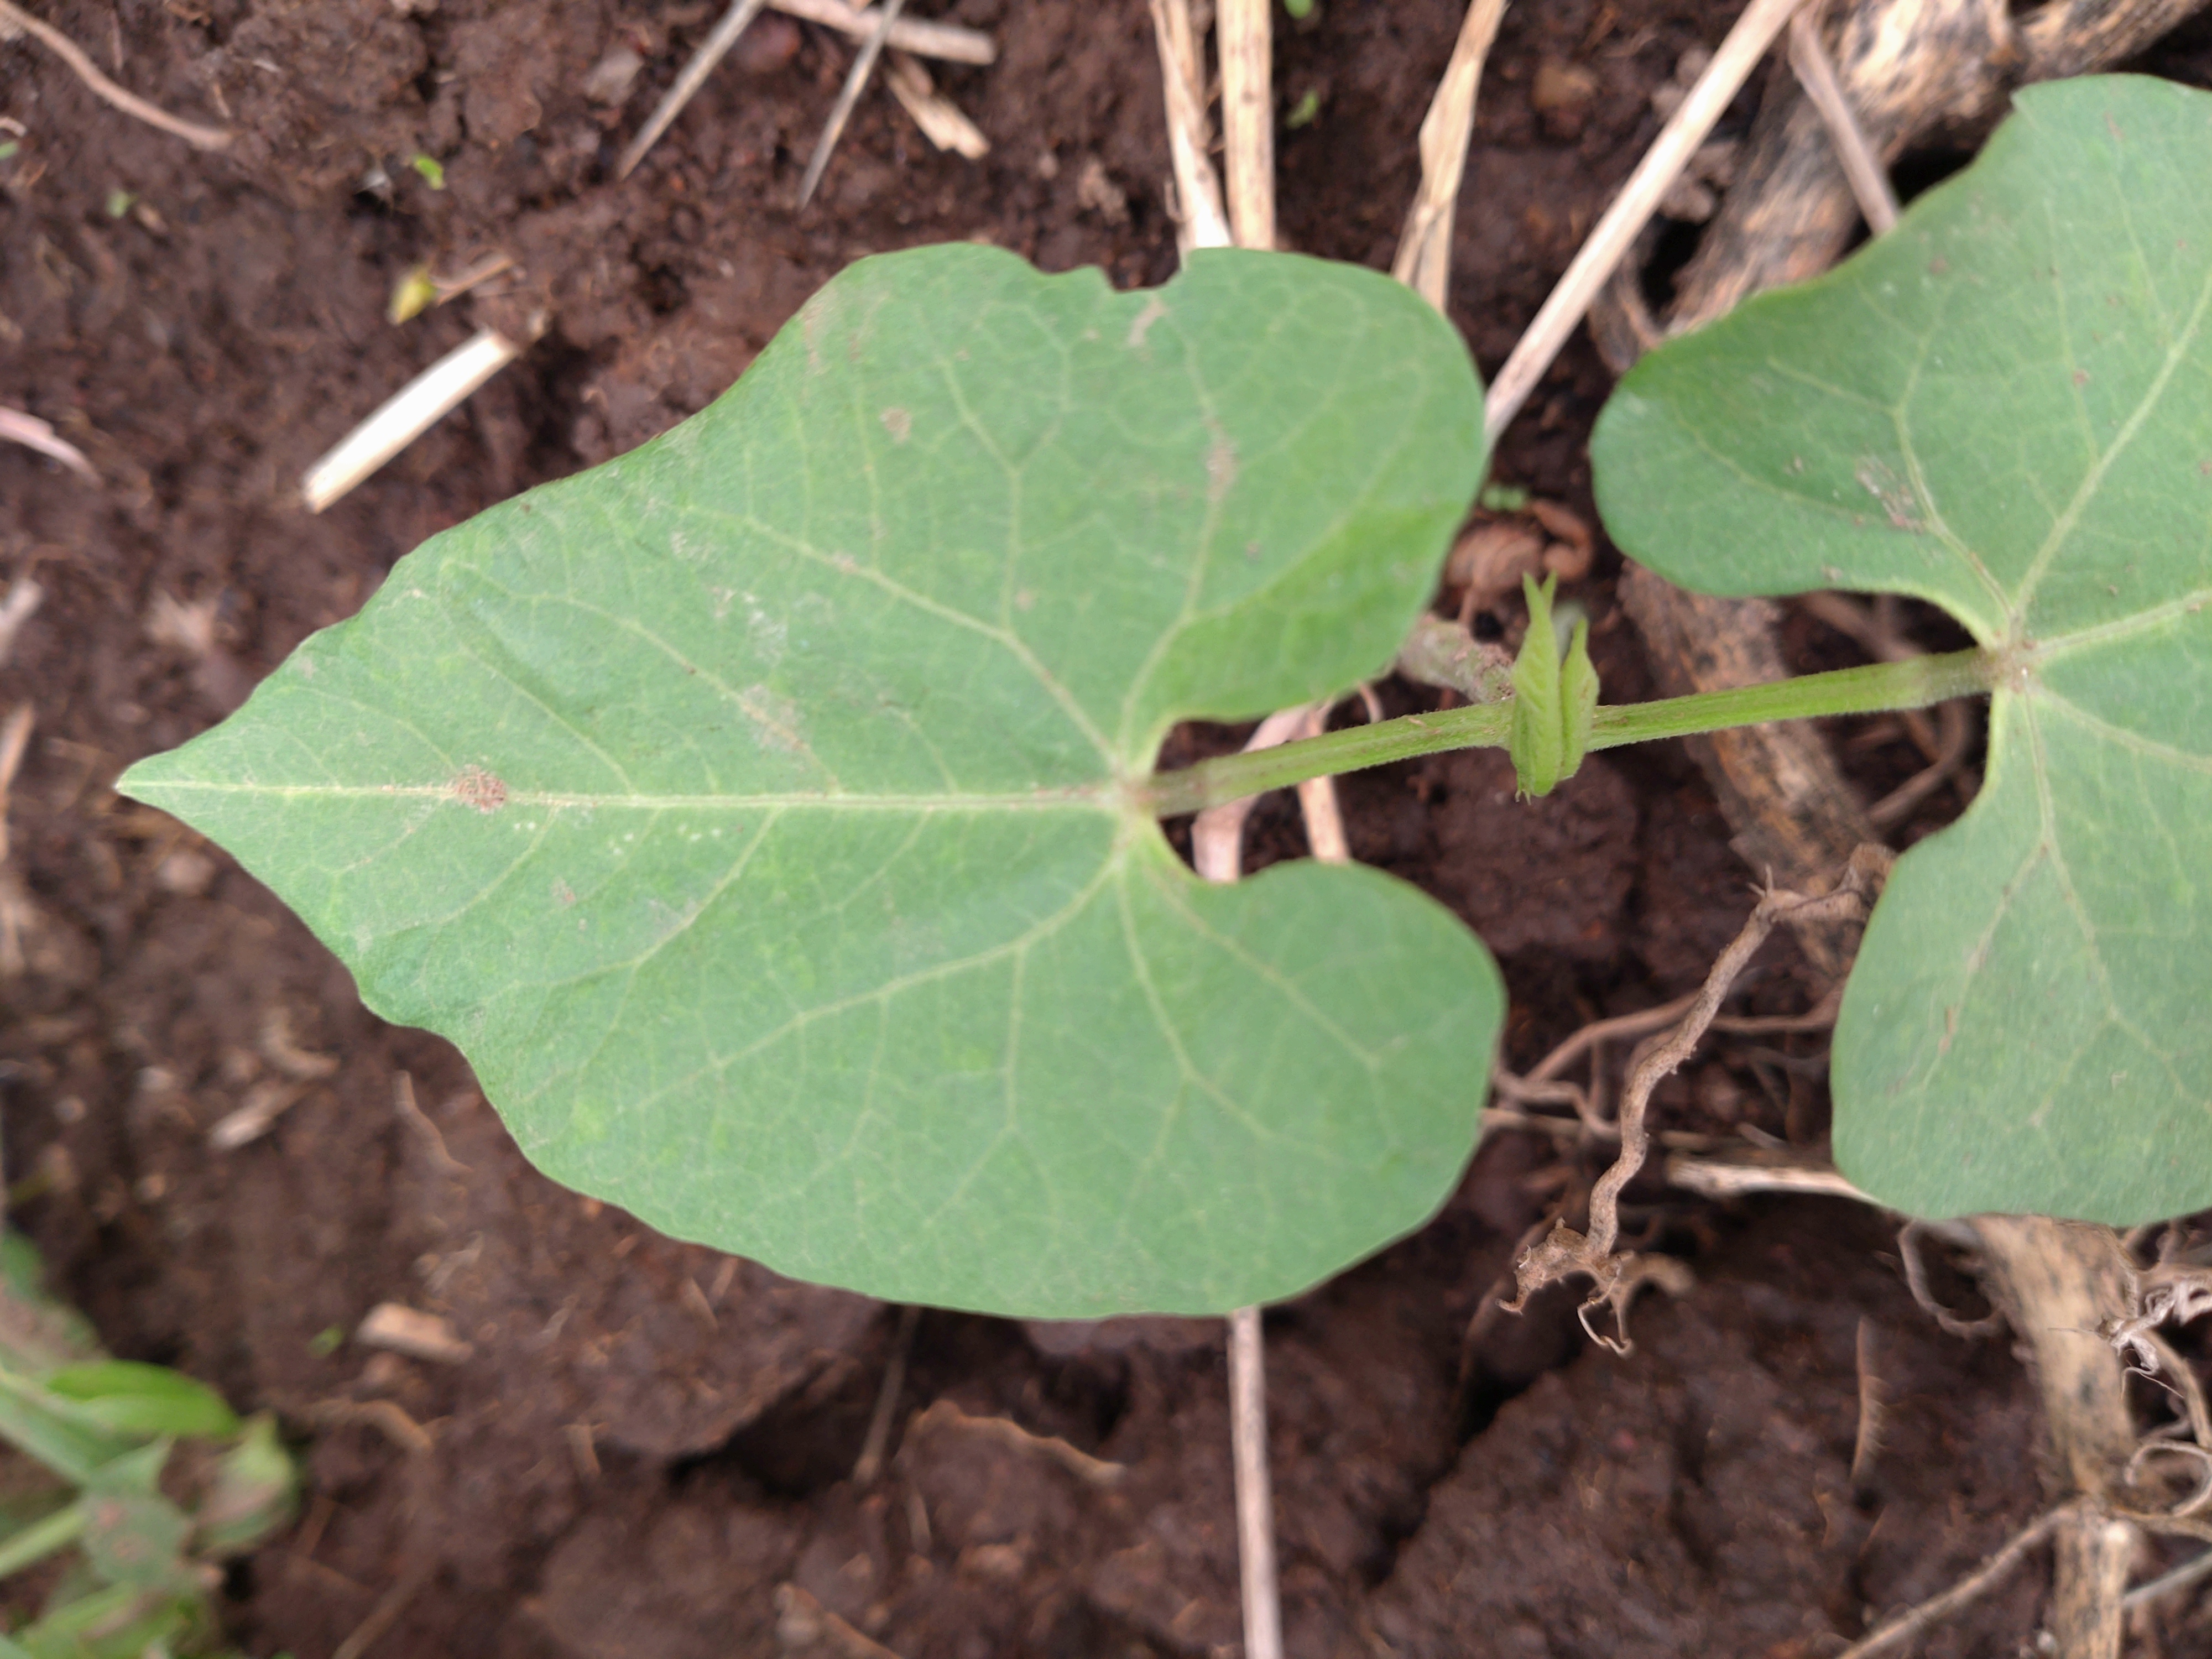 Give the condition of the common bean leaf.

healthy
